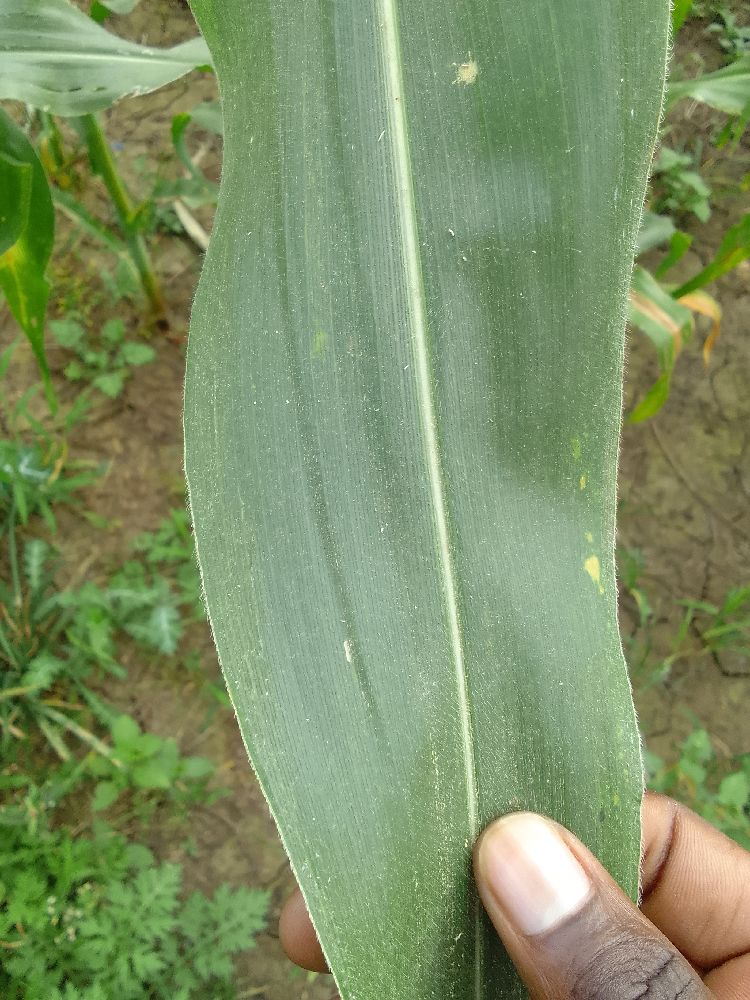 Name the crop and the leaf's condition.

maize, healthy
